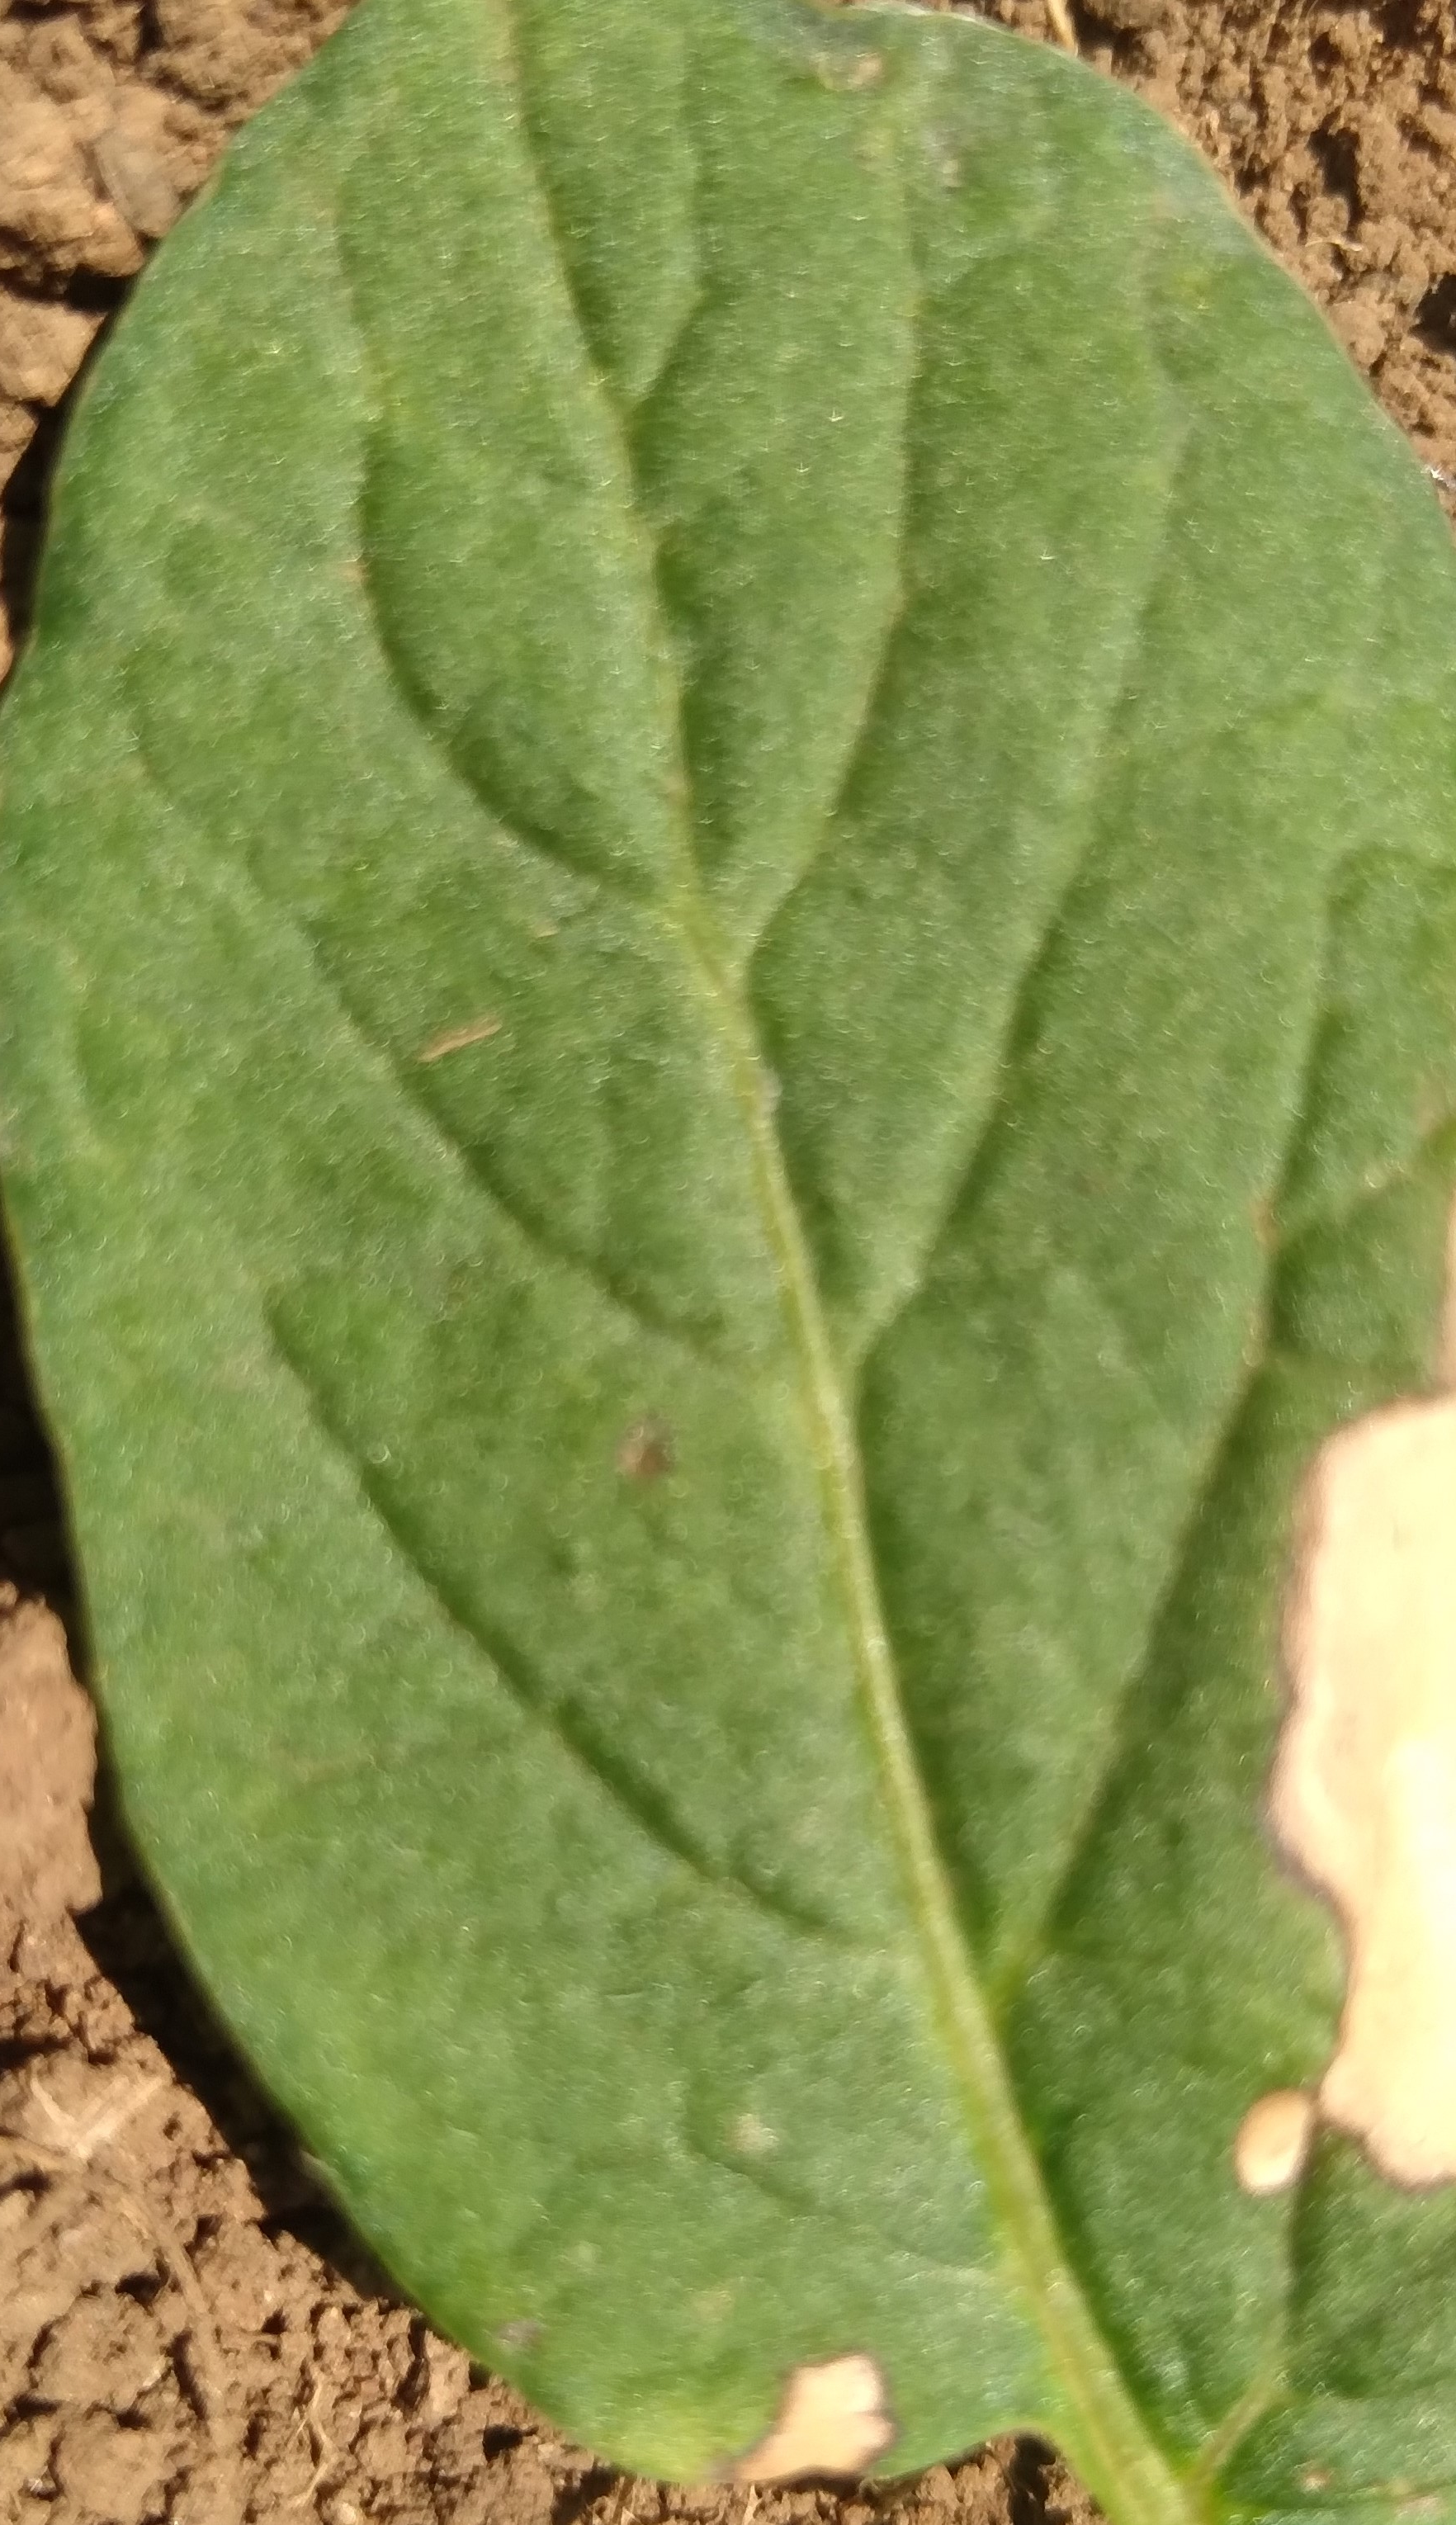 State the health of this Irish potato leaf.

early blight
